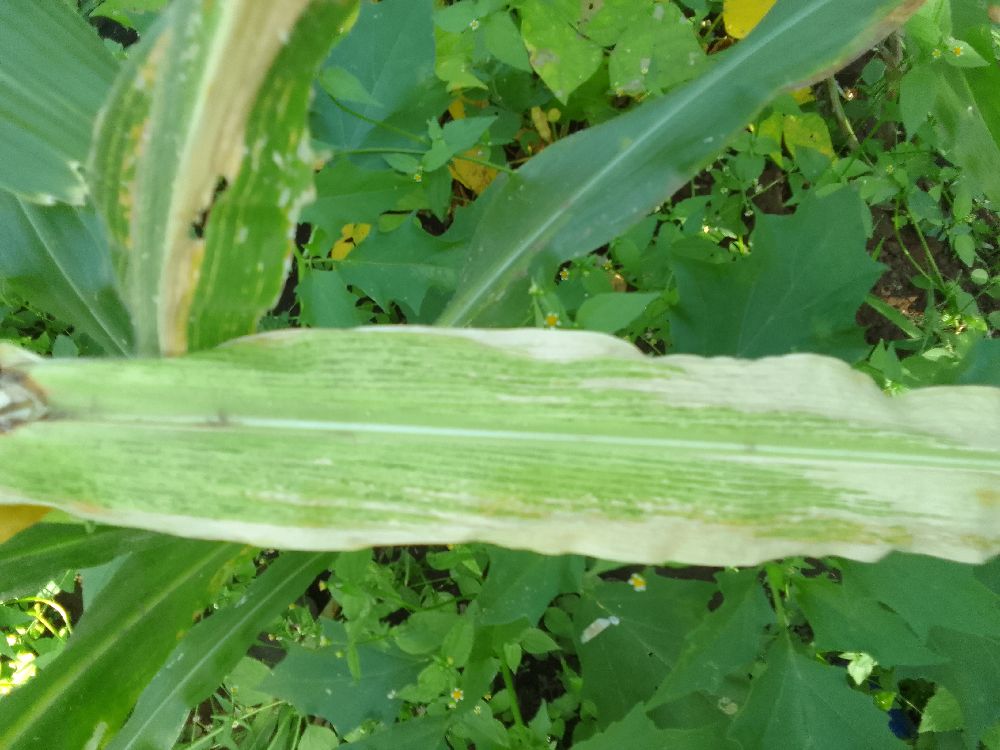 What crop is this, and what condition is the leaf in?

maize, maize lethal necrosis
